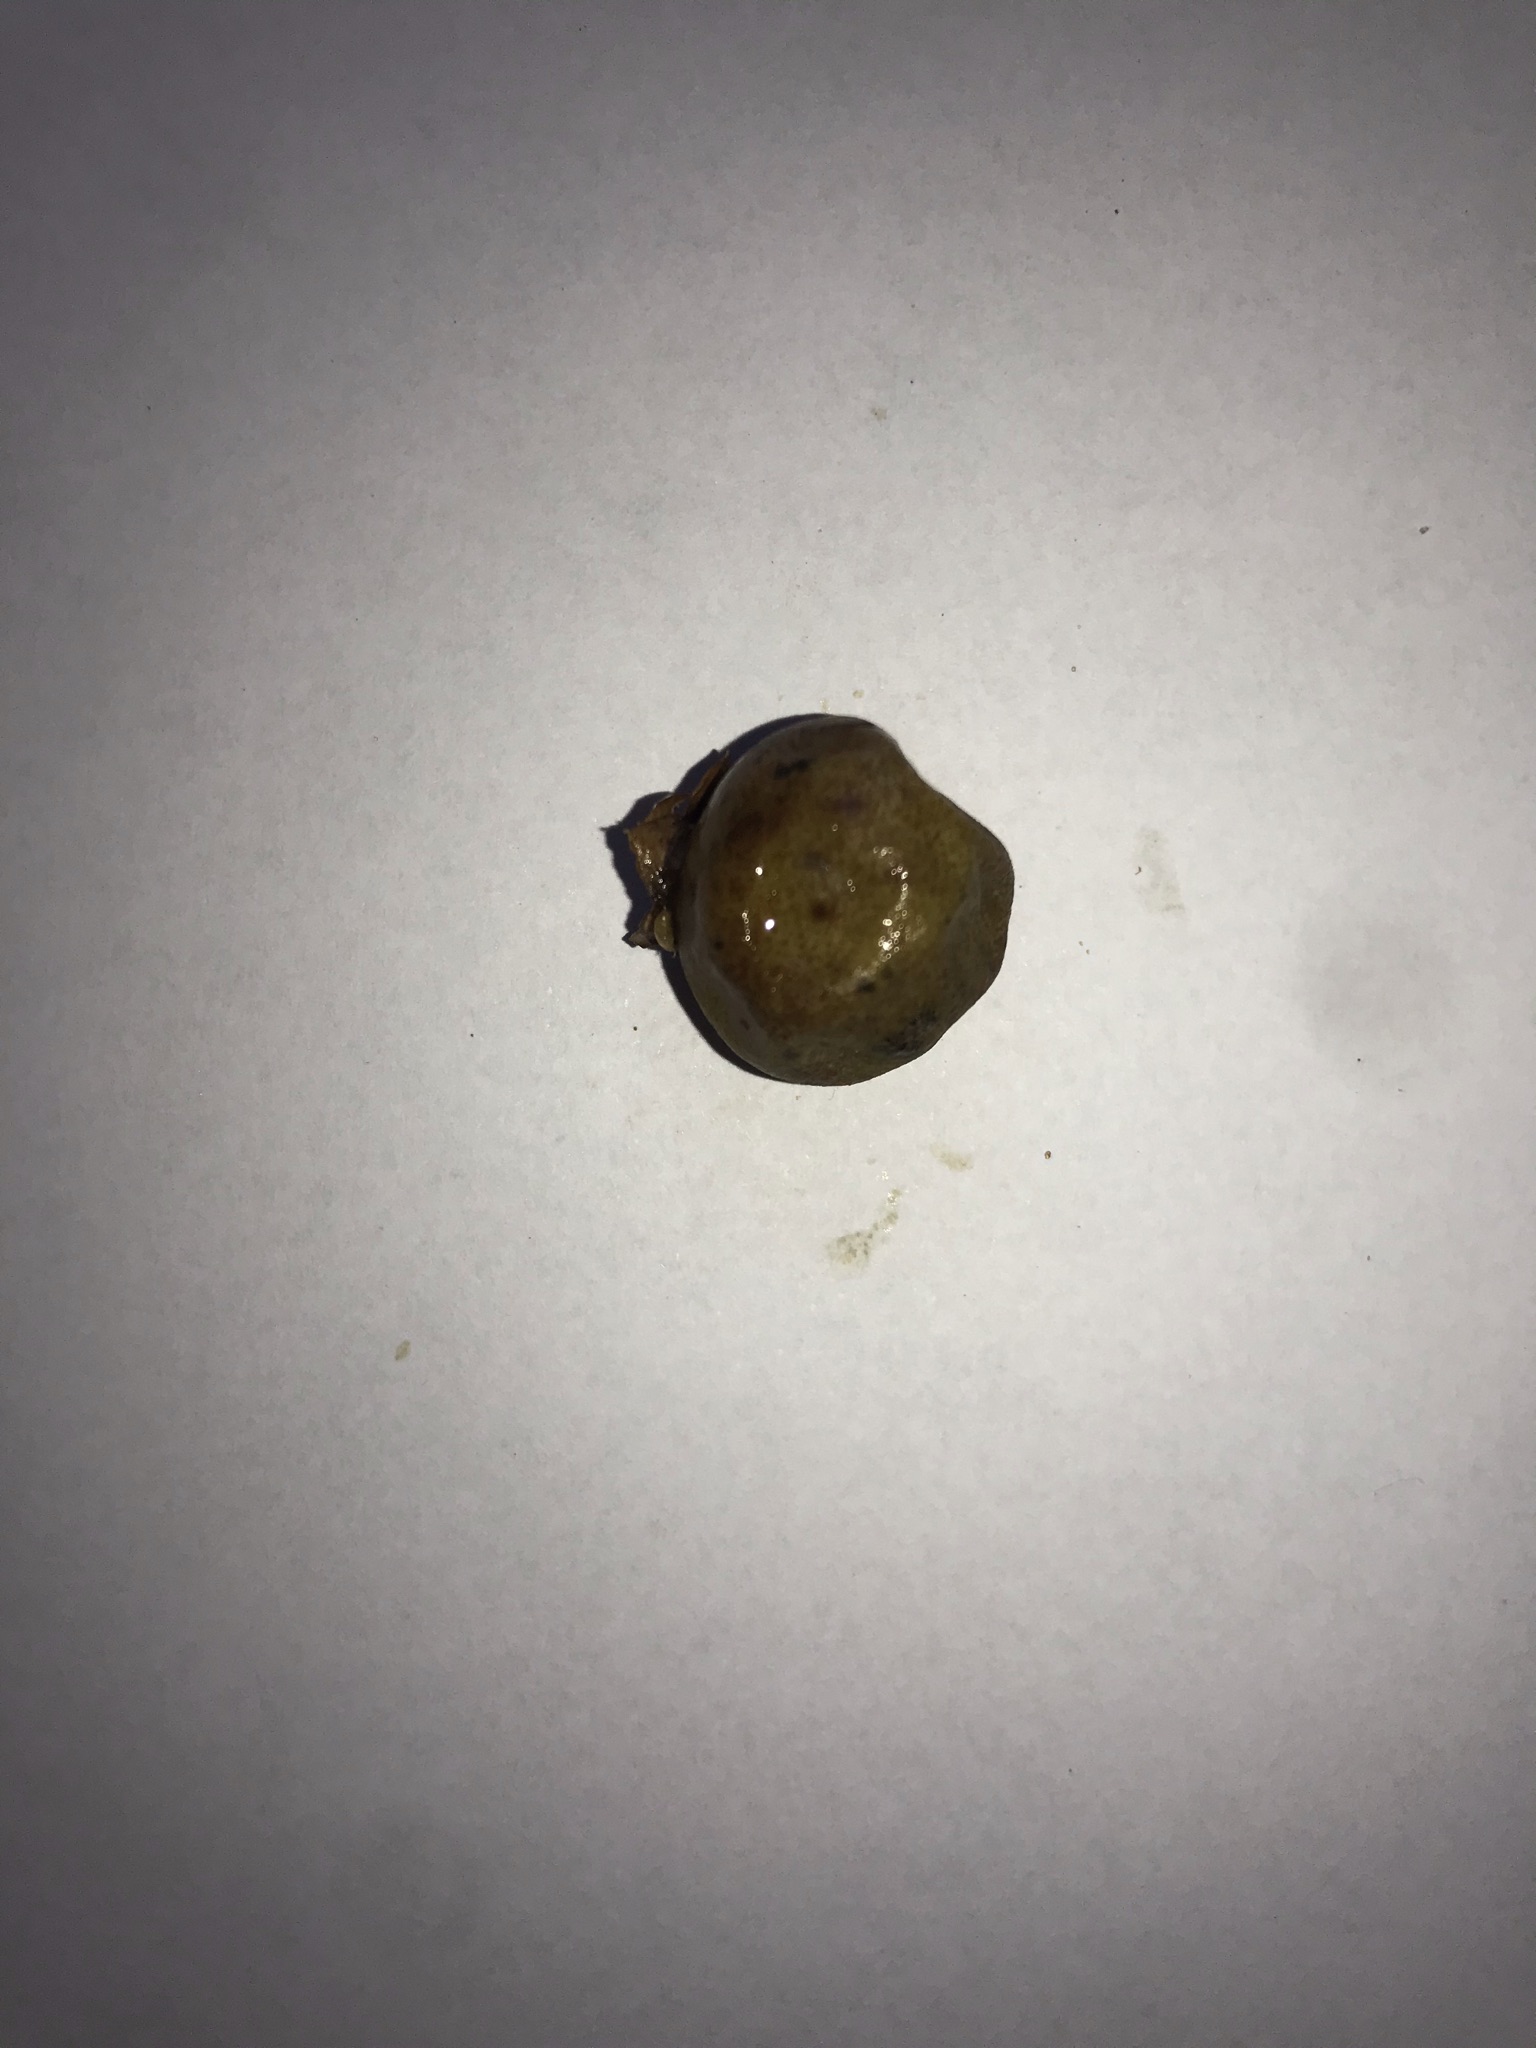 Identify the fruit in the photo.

gabiroba
